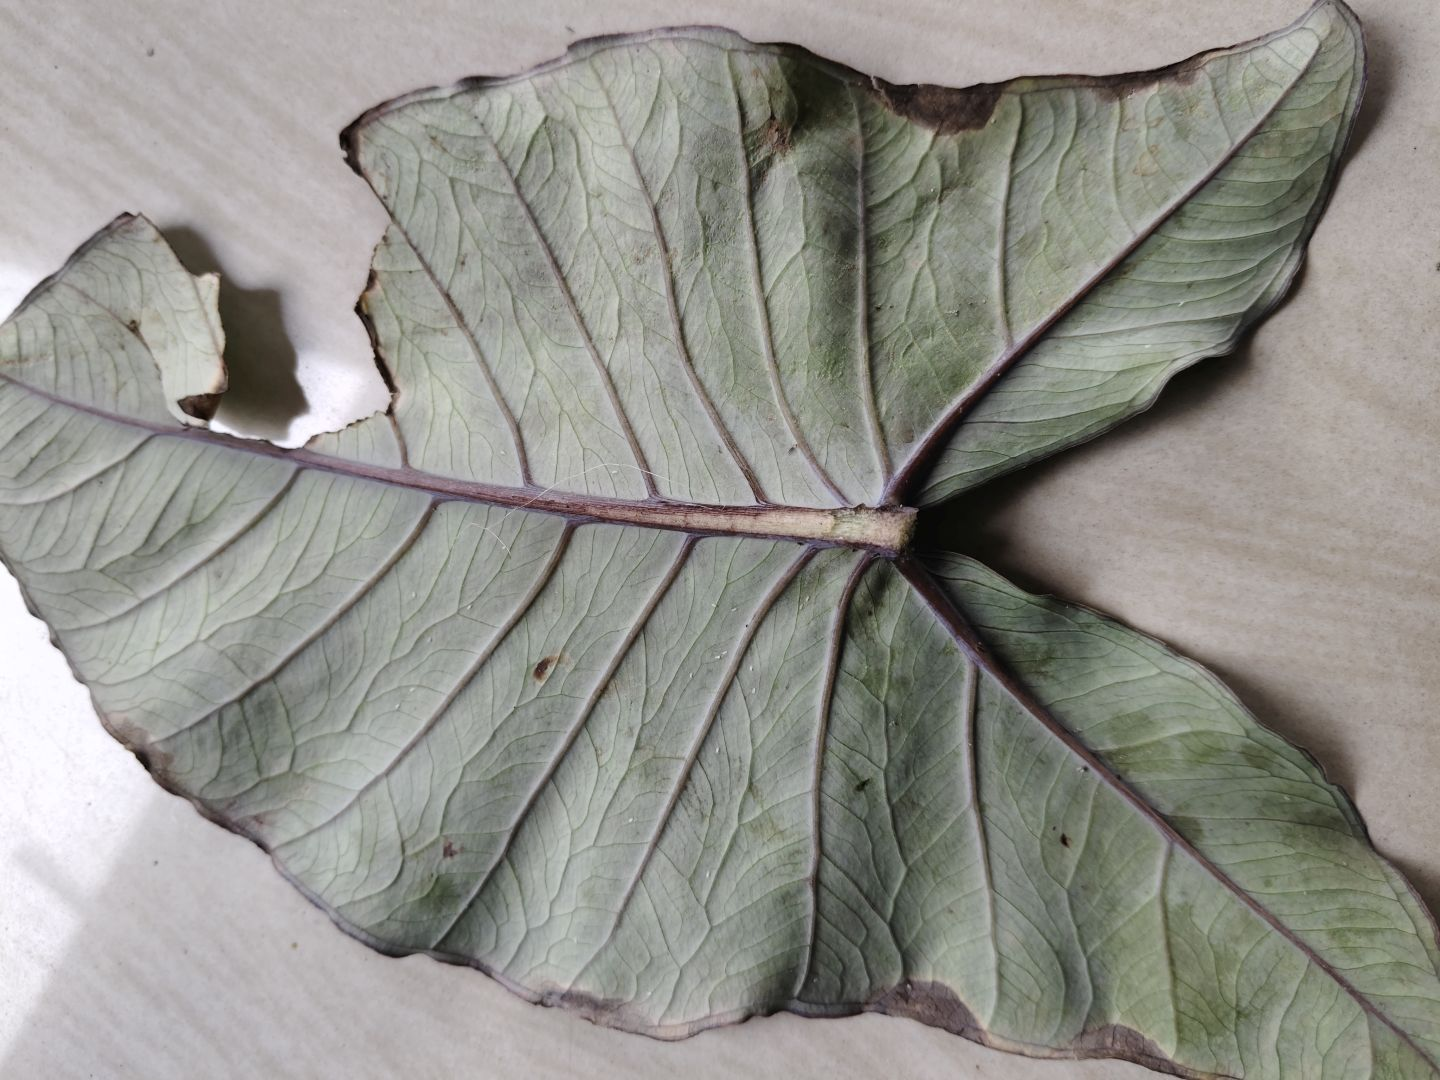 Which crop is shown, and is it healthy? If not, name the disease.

taro, leaf blight
